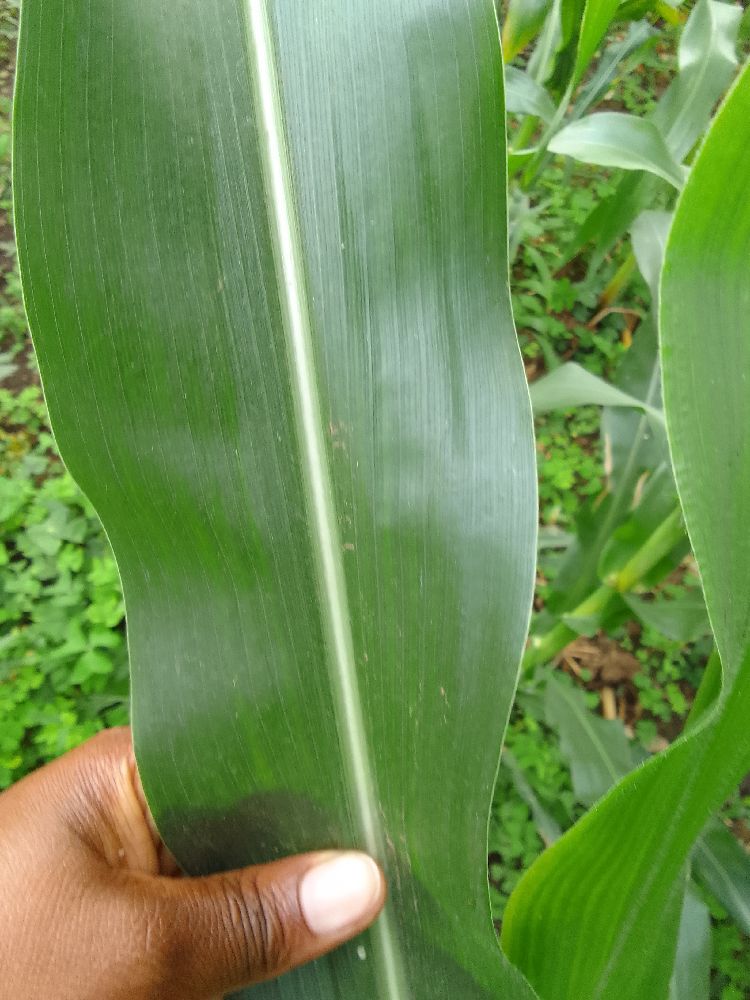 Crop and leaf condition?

maize, healthy
